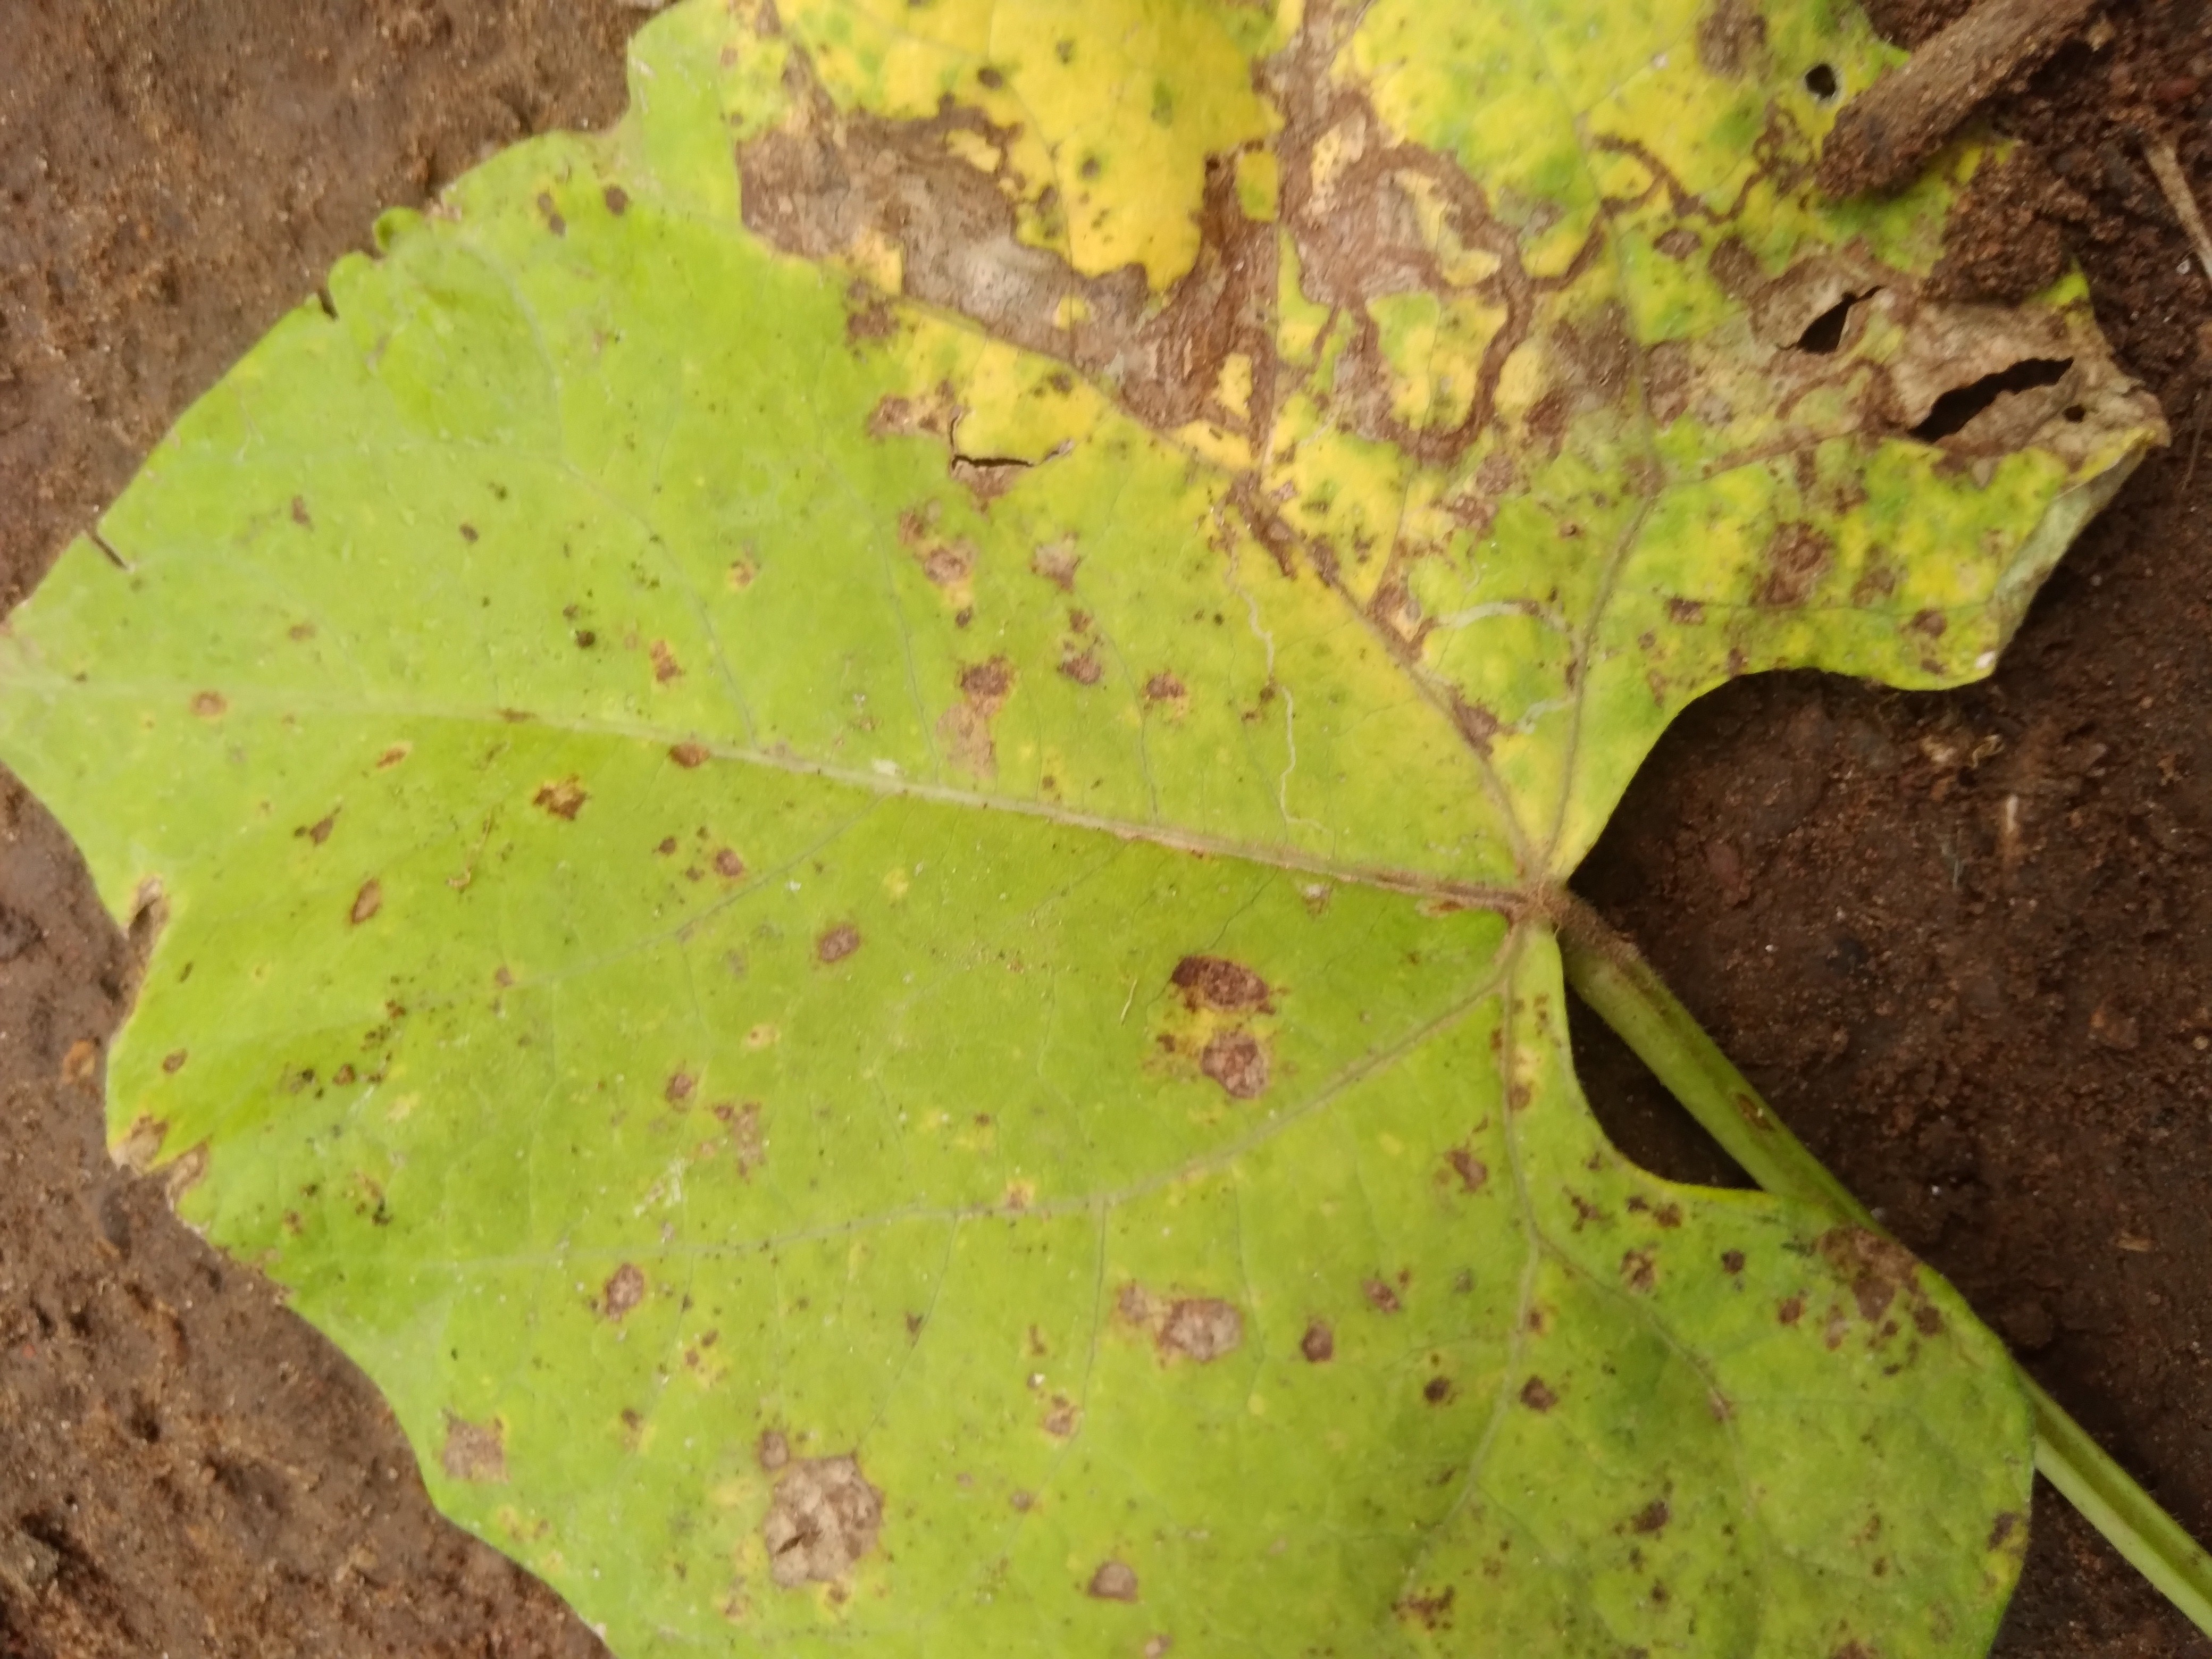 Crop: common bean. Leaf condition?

rust
